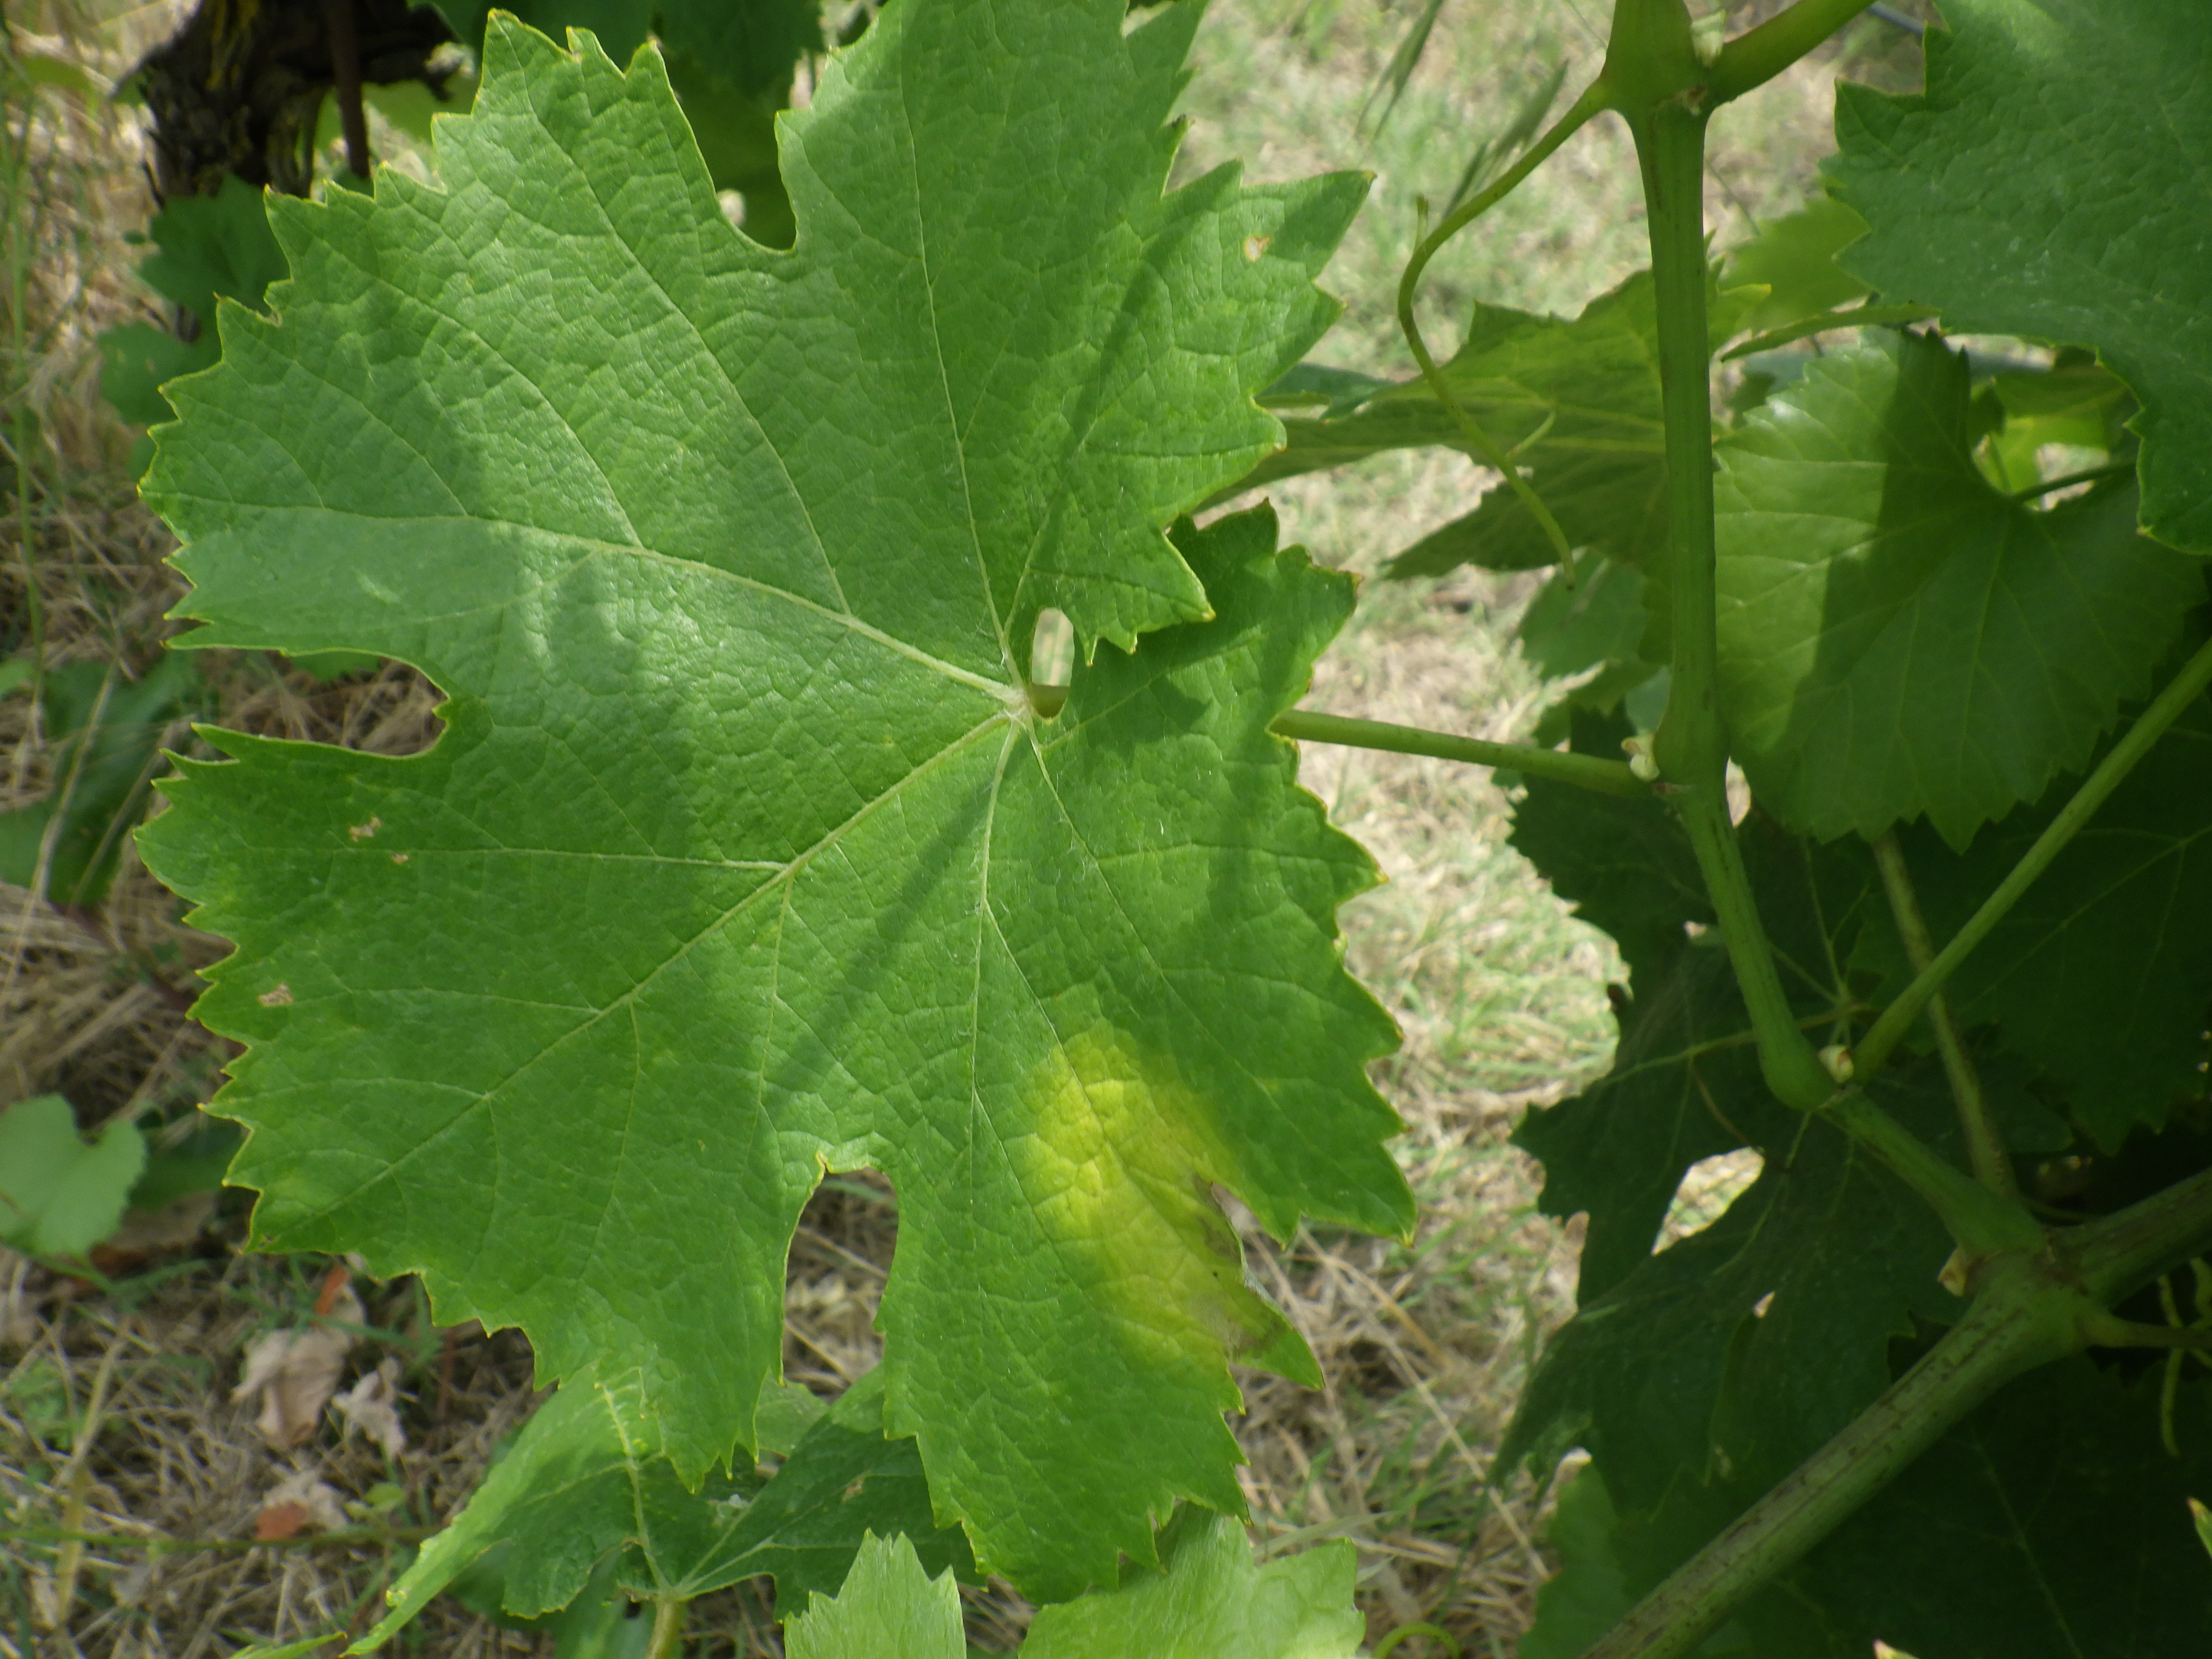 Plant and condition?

grapevine, downy mildew, phytophagous
